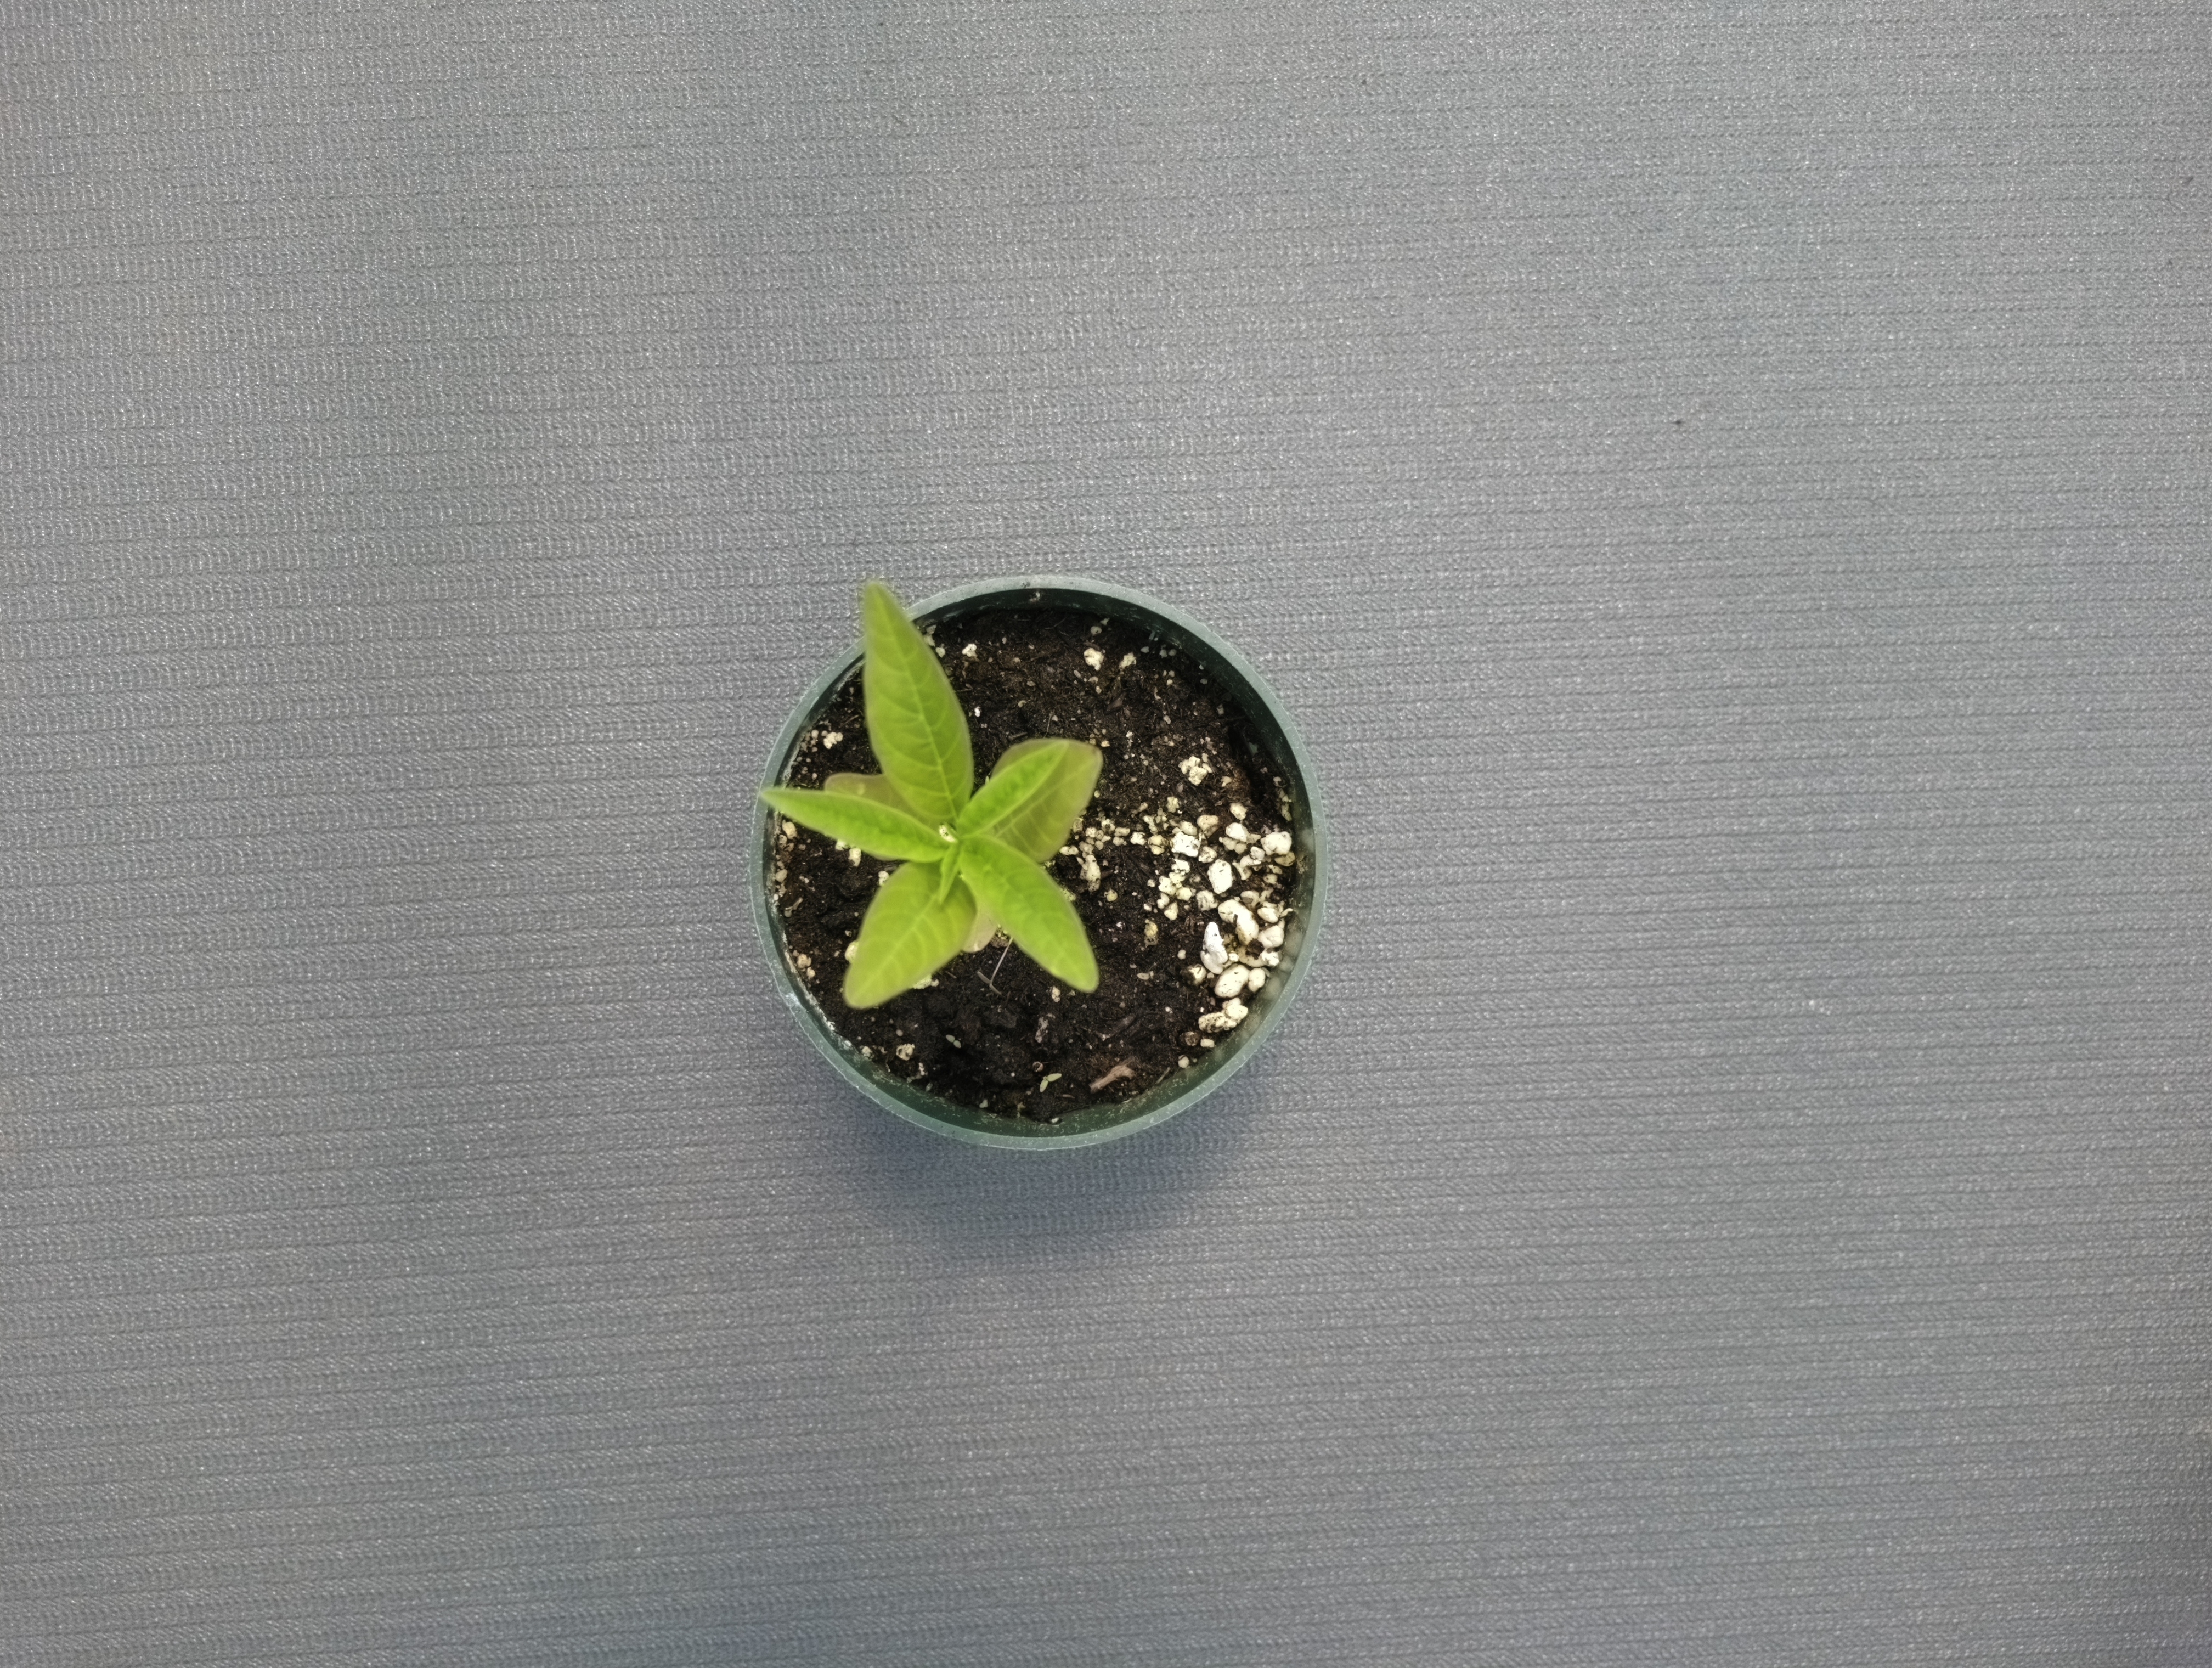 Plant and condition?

waterhemp, healthy untreated
